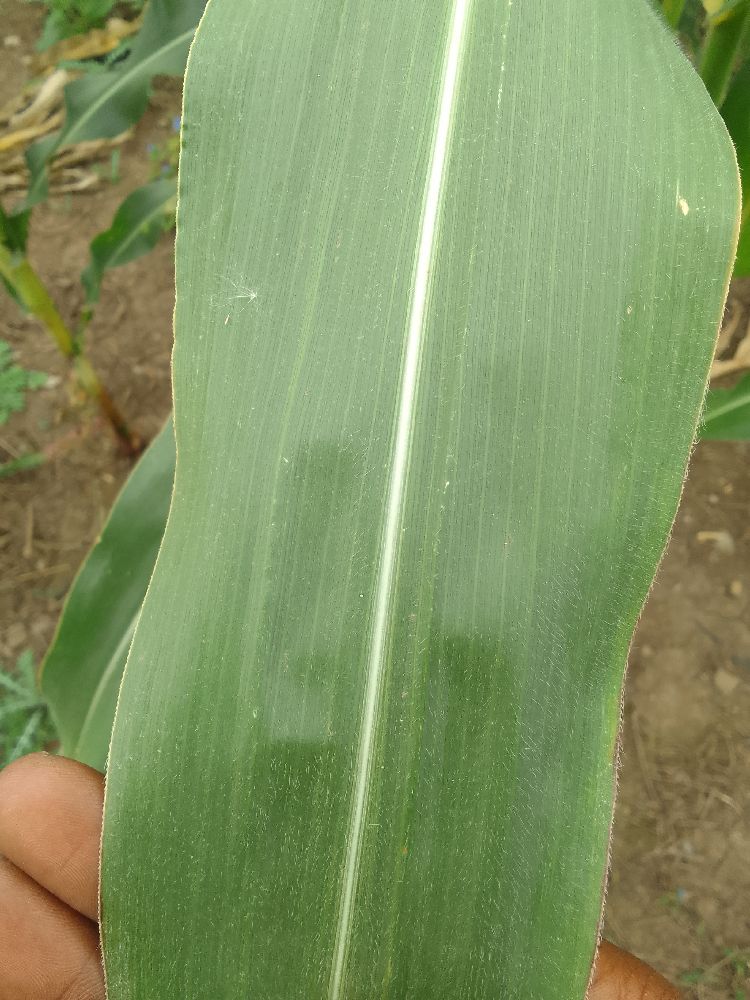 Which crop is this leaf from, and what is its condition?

maize, healthy
